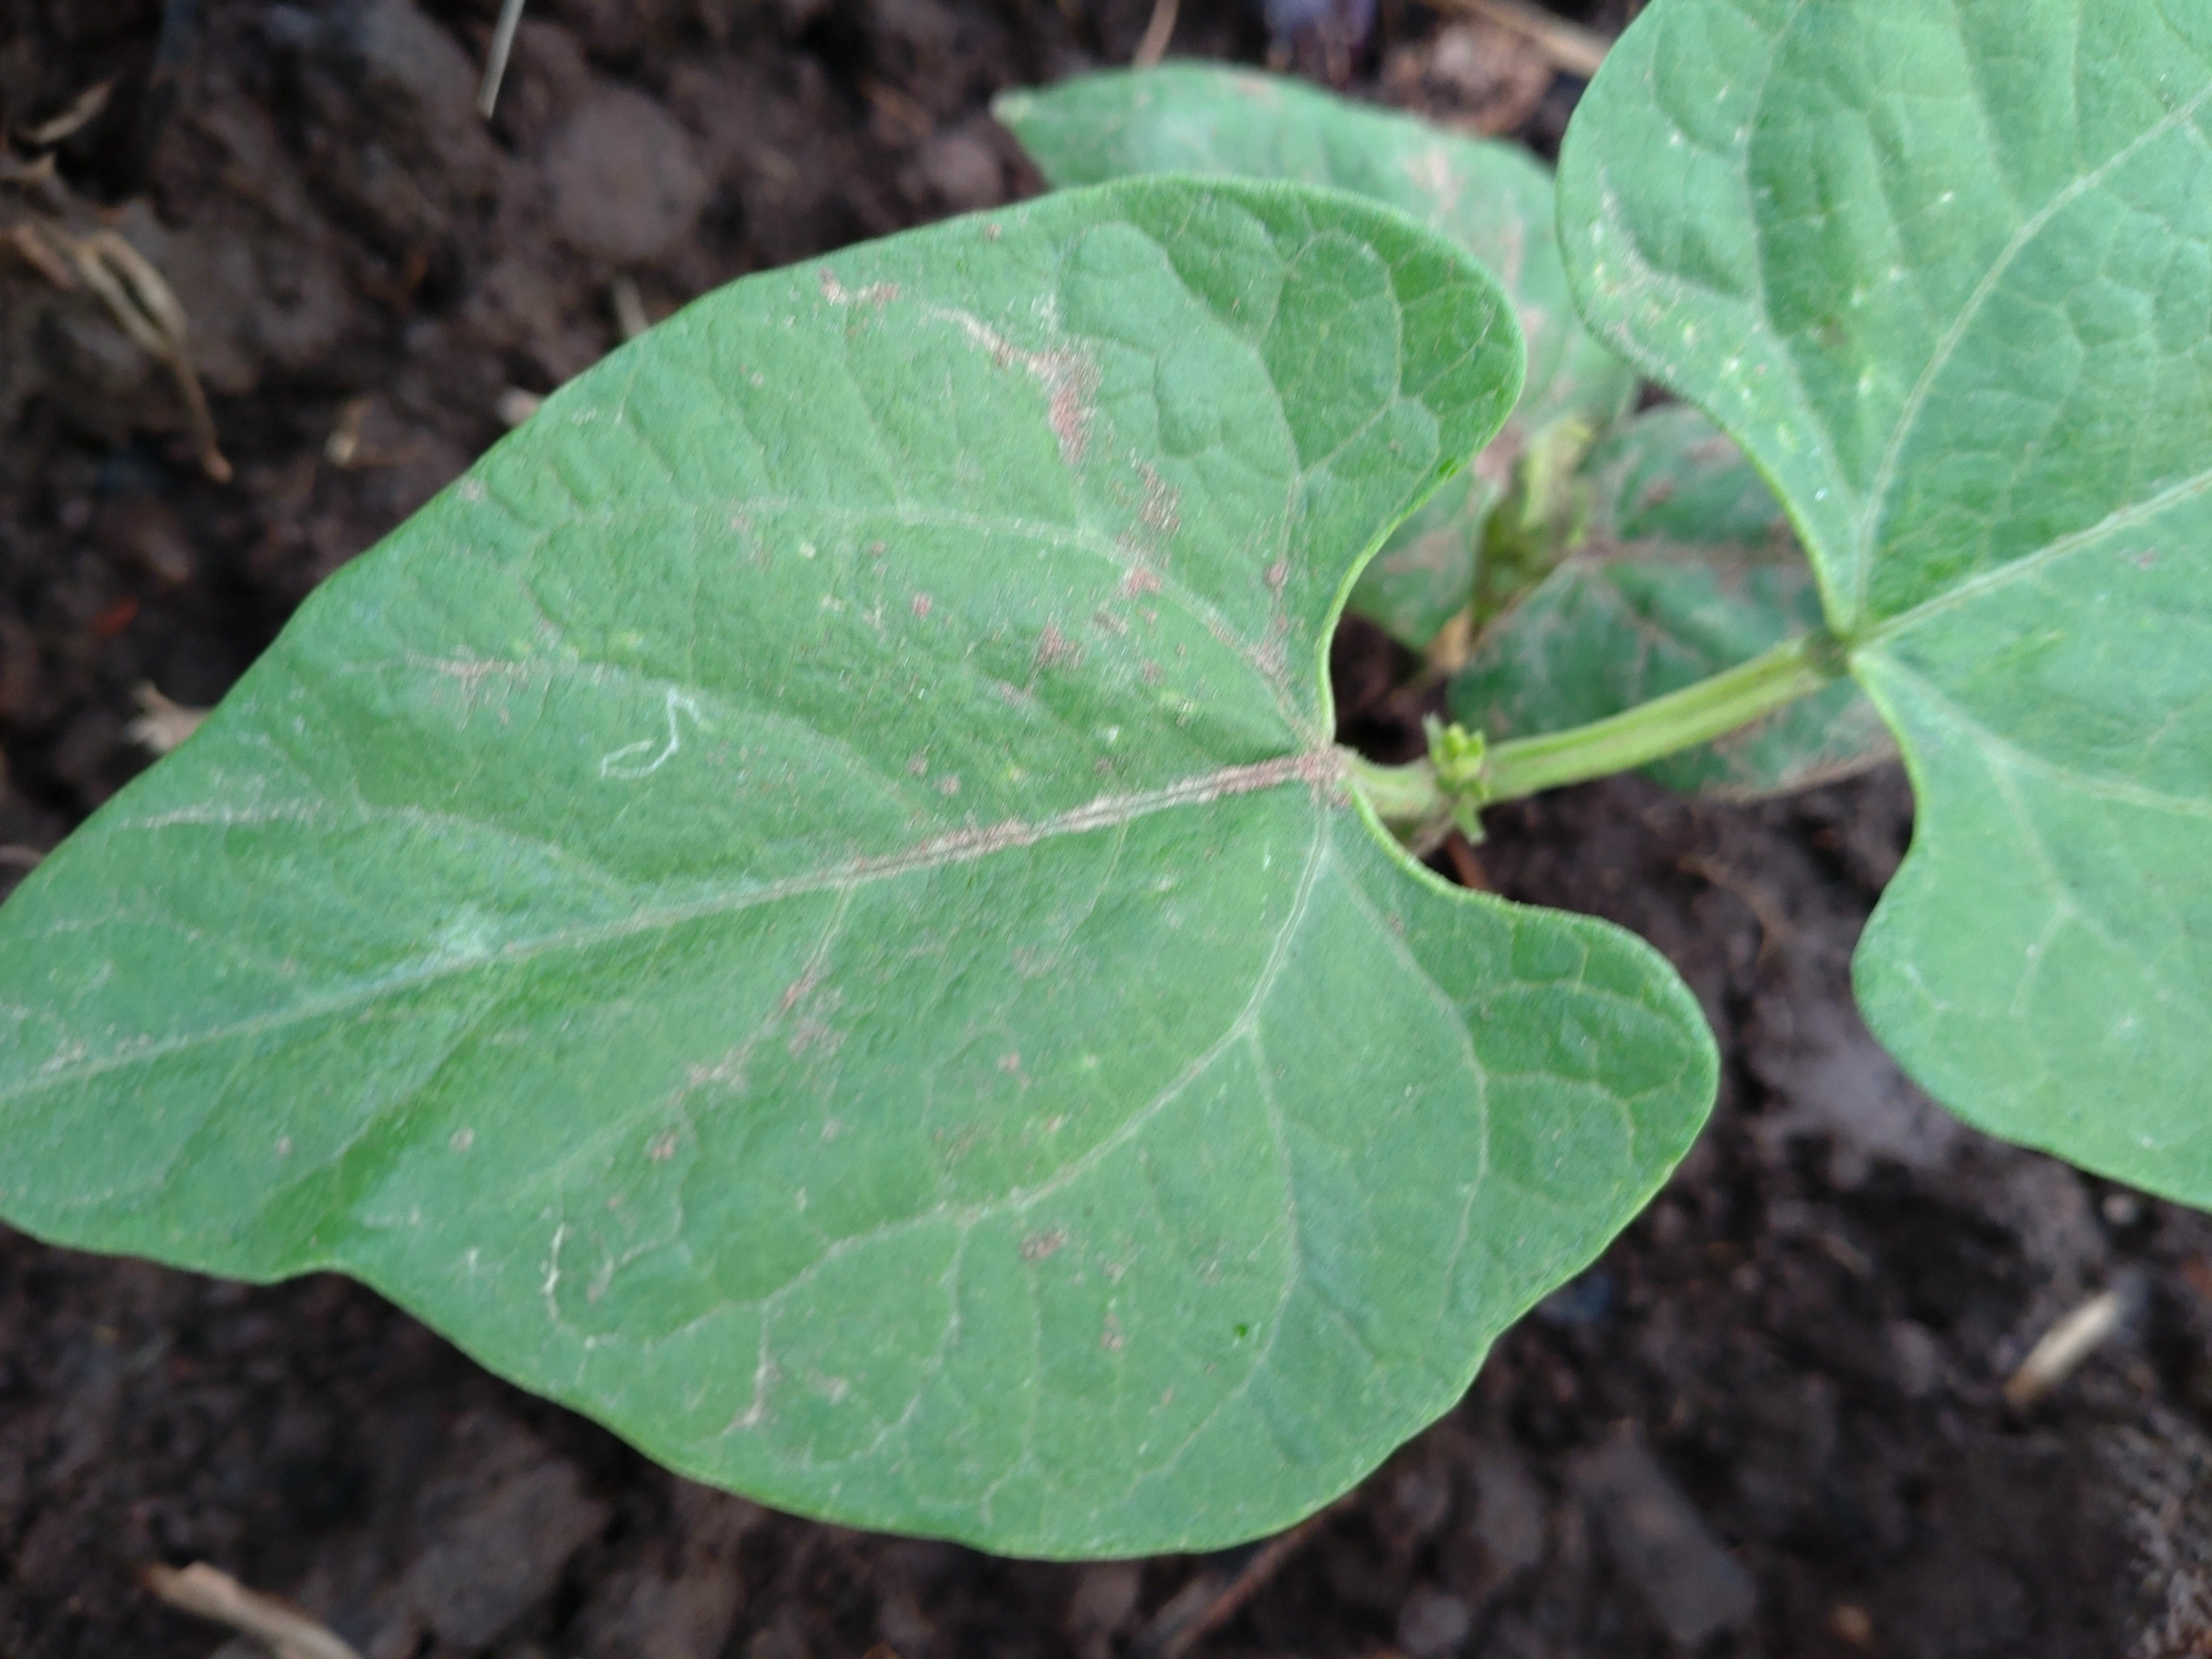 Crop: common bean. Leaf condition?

healthy
